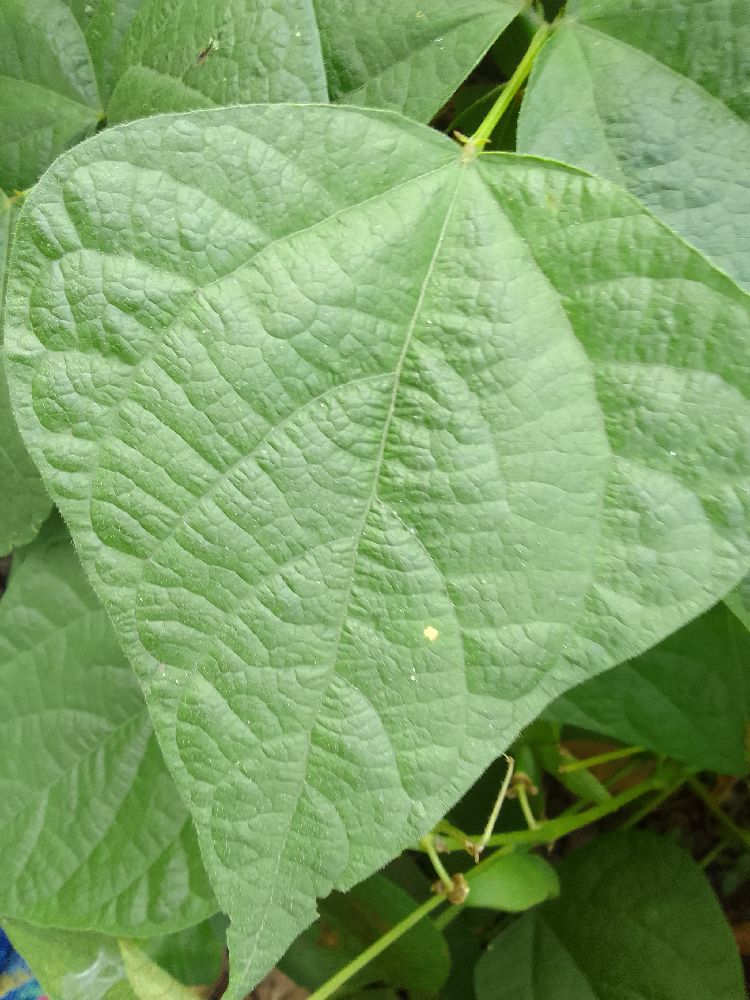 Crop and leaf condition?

common bean, healthy
